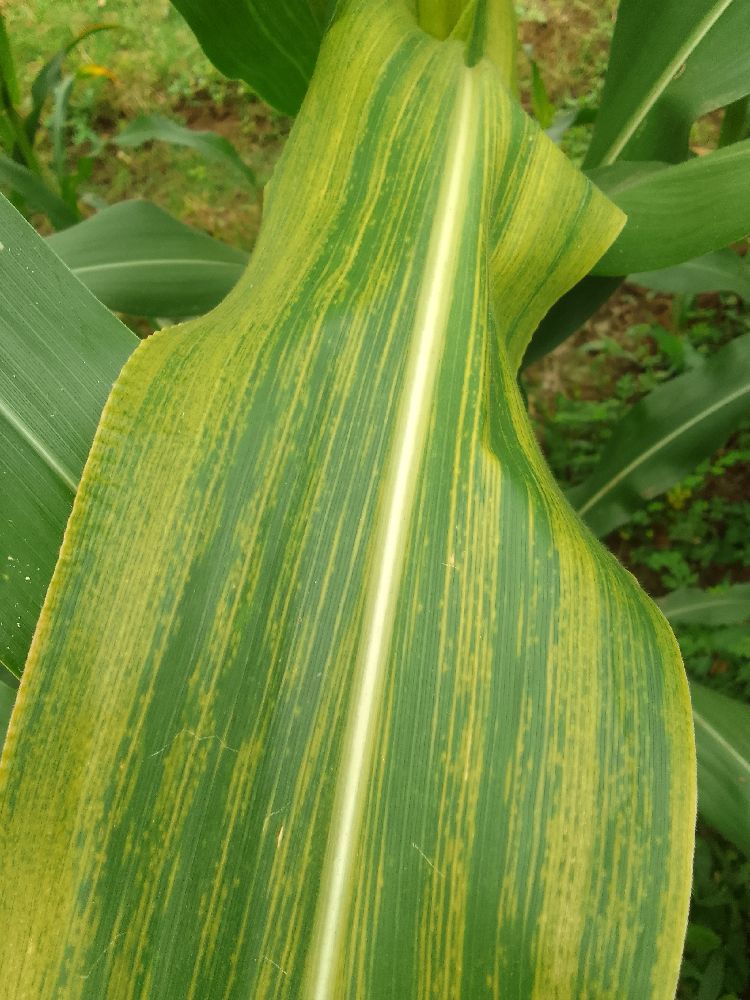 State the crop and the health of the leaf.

maize, maize lethal necrosis
